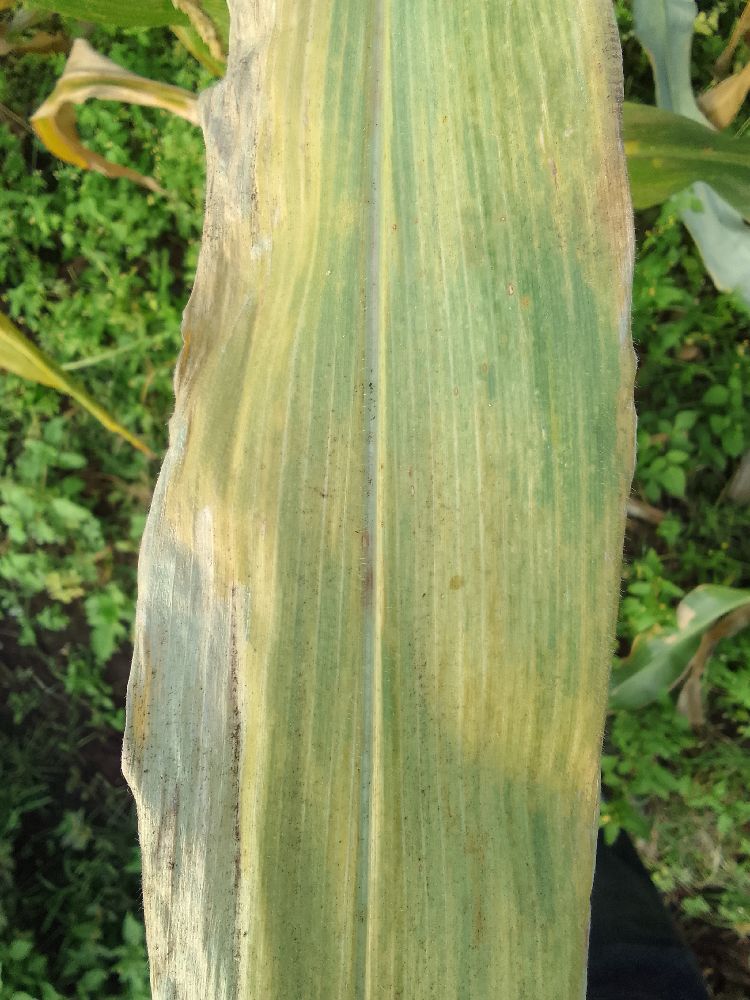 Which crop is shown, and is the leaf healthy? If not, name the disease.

maize, maize lethal necrosis
